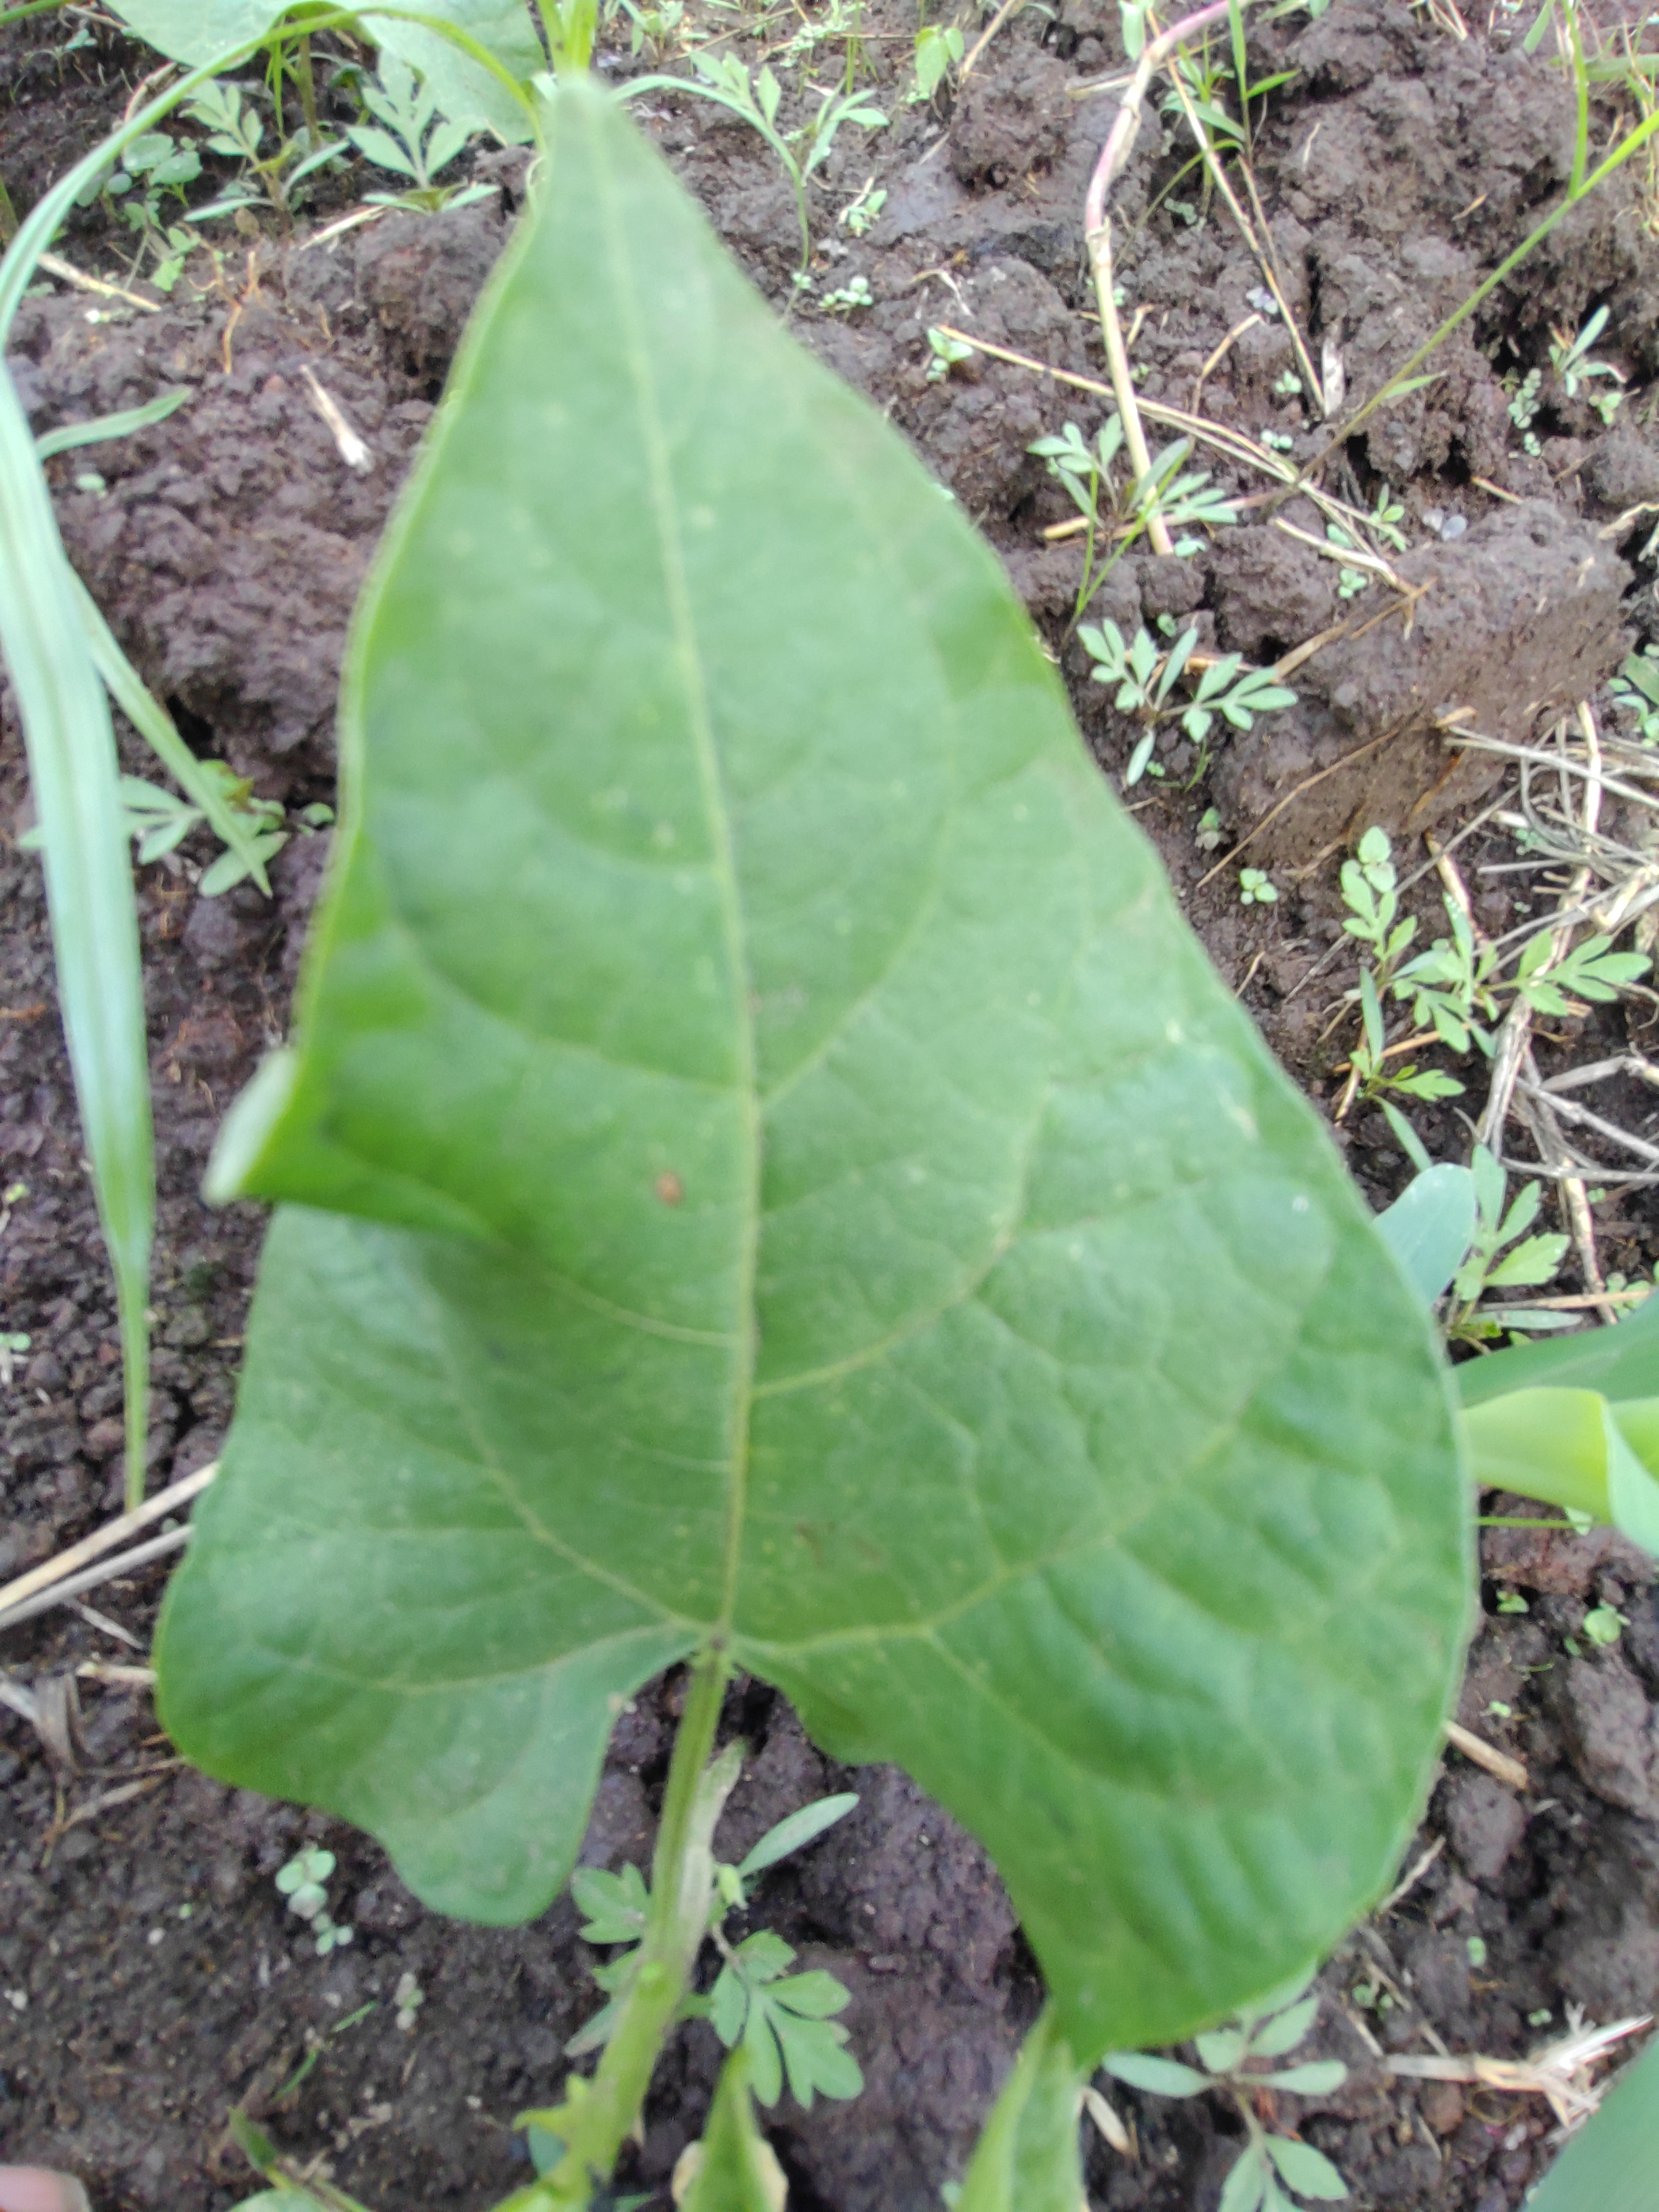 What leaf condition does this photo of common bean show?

healthy
